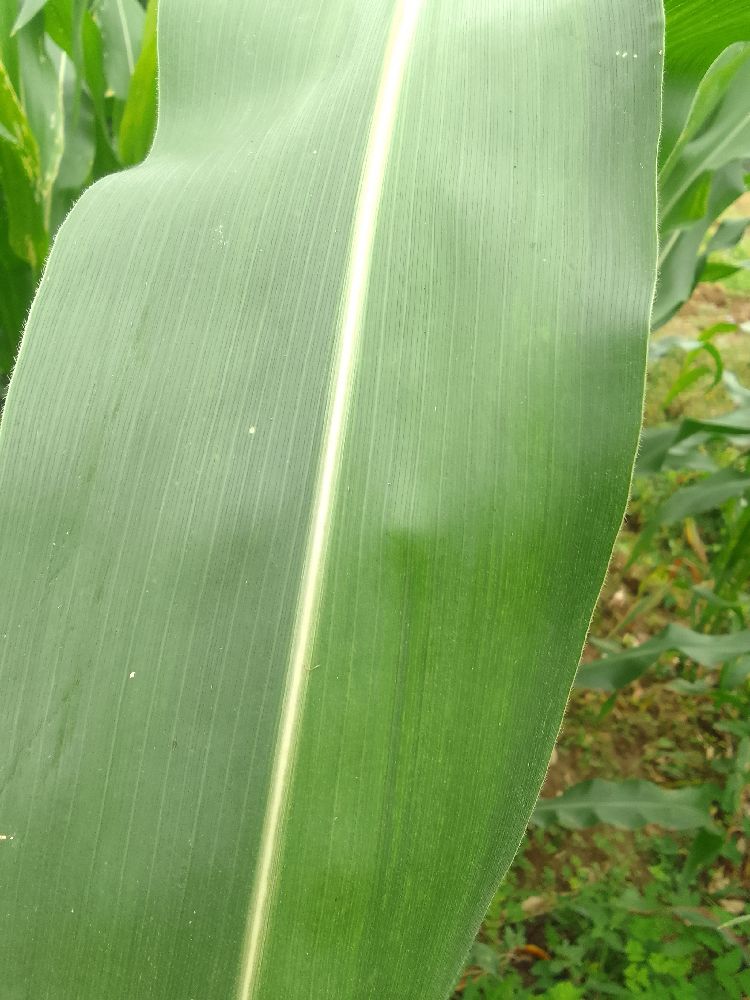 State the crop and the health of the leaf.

maize, healthy
